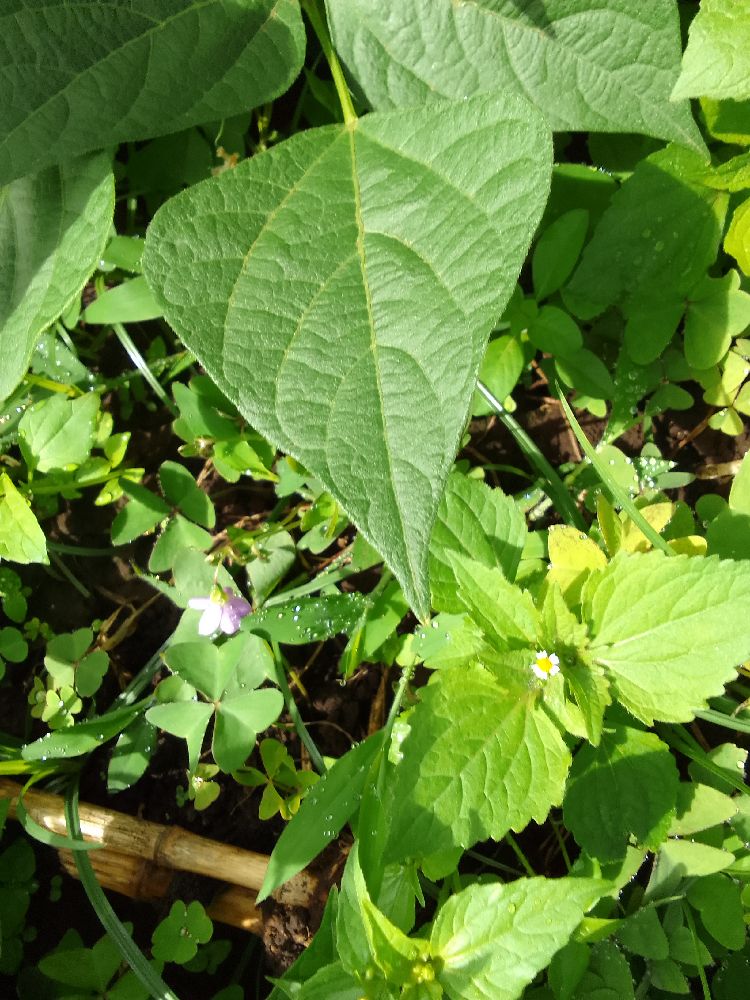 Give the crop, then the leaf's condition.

common bean, healthy
